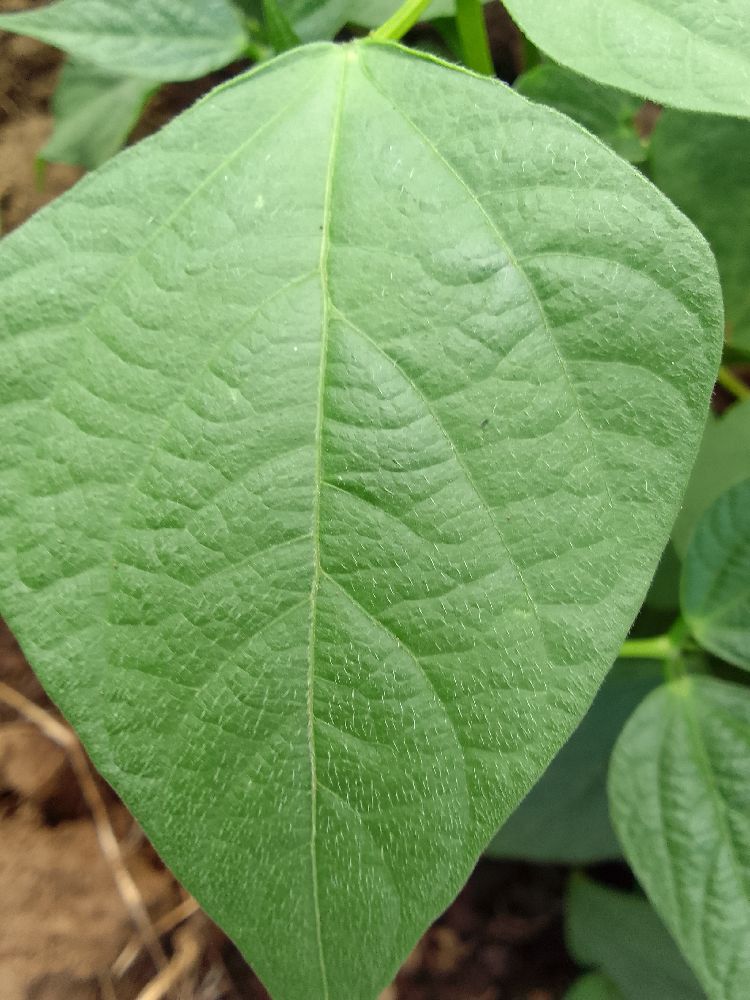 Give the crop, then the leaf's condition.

common bean, healthy
